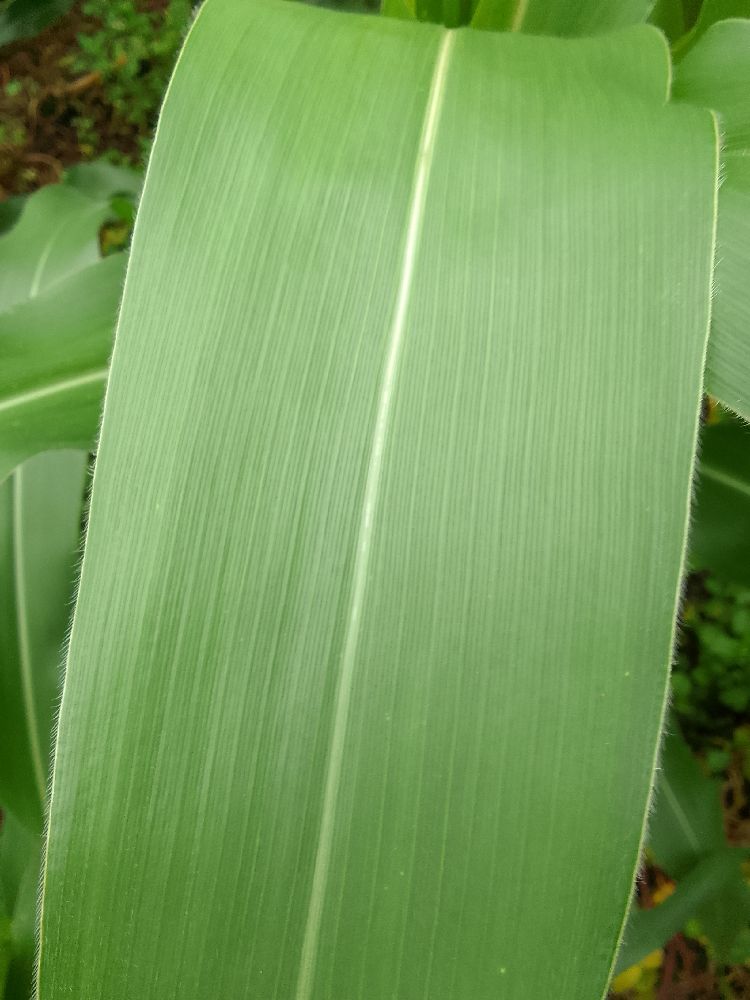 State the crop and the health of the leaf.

maize, healthy
